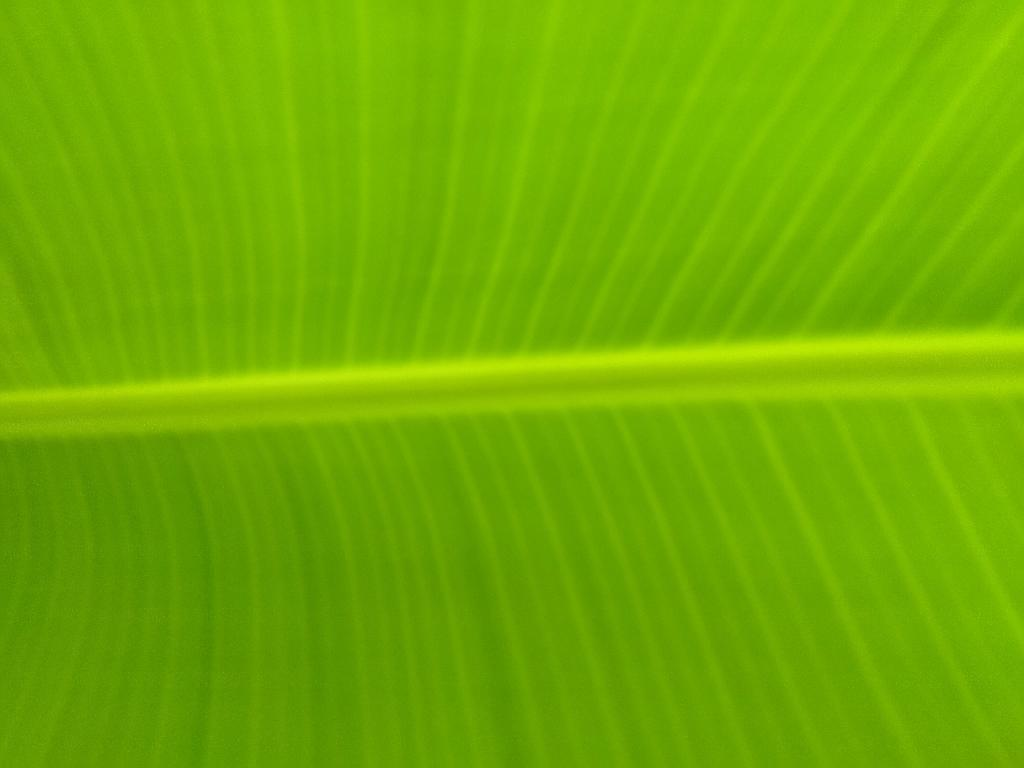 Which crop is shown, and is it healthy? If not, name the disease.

banana, healthy
